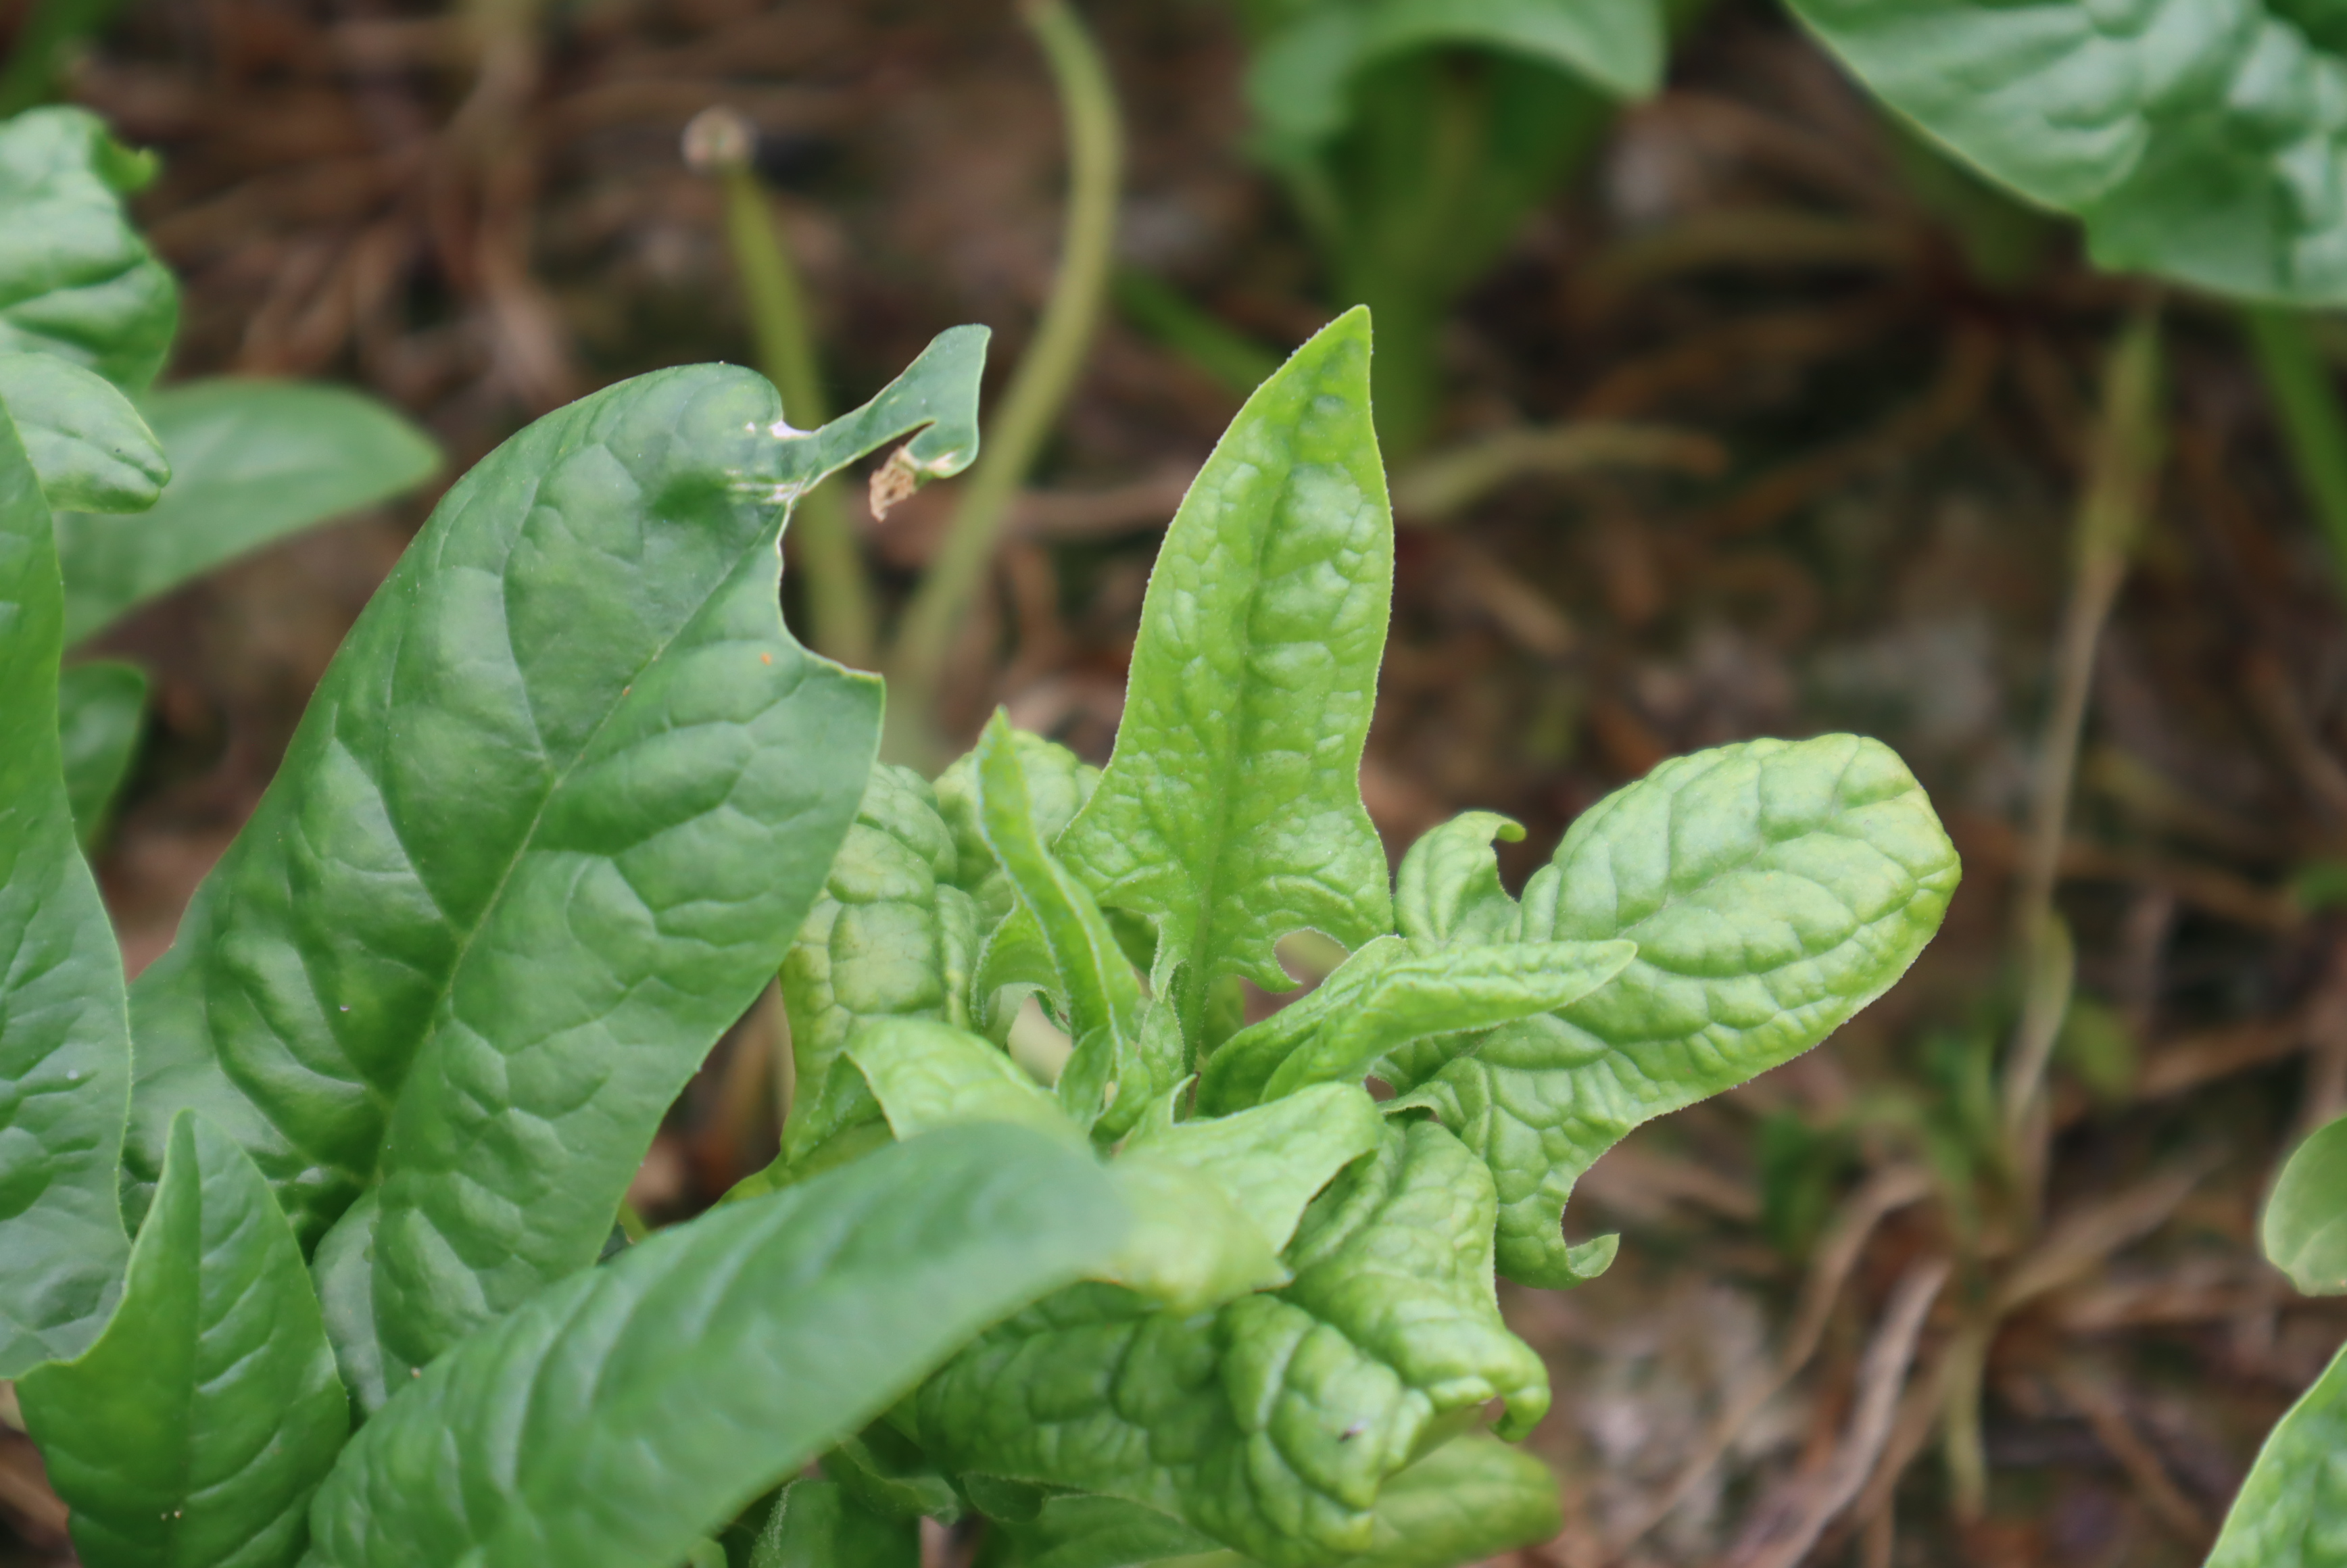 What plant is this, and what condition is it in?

spinach, mechanical damage, root rot
